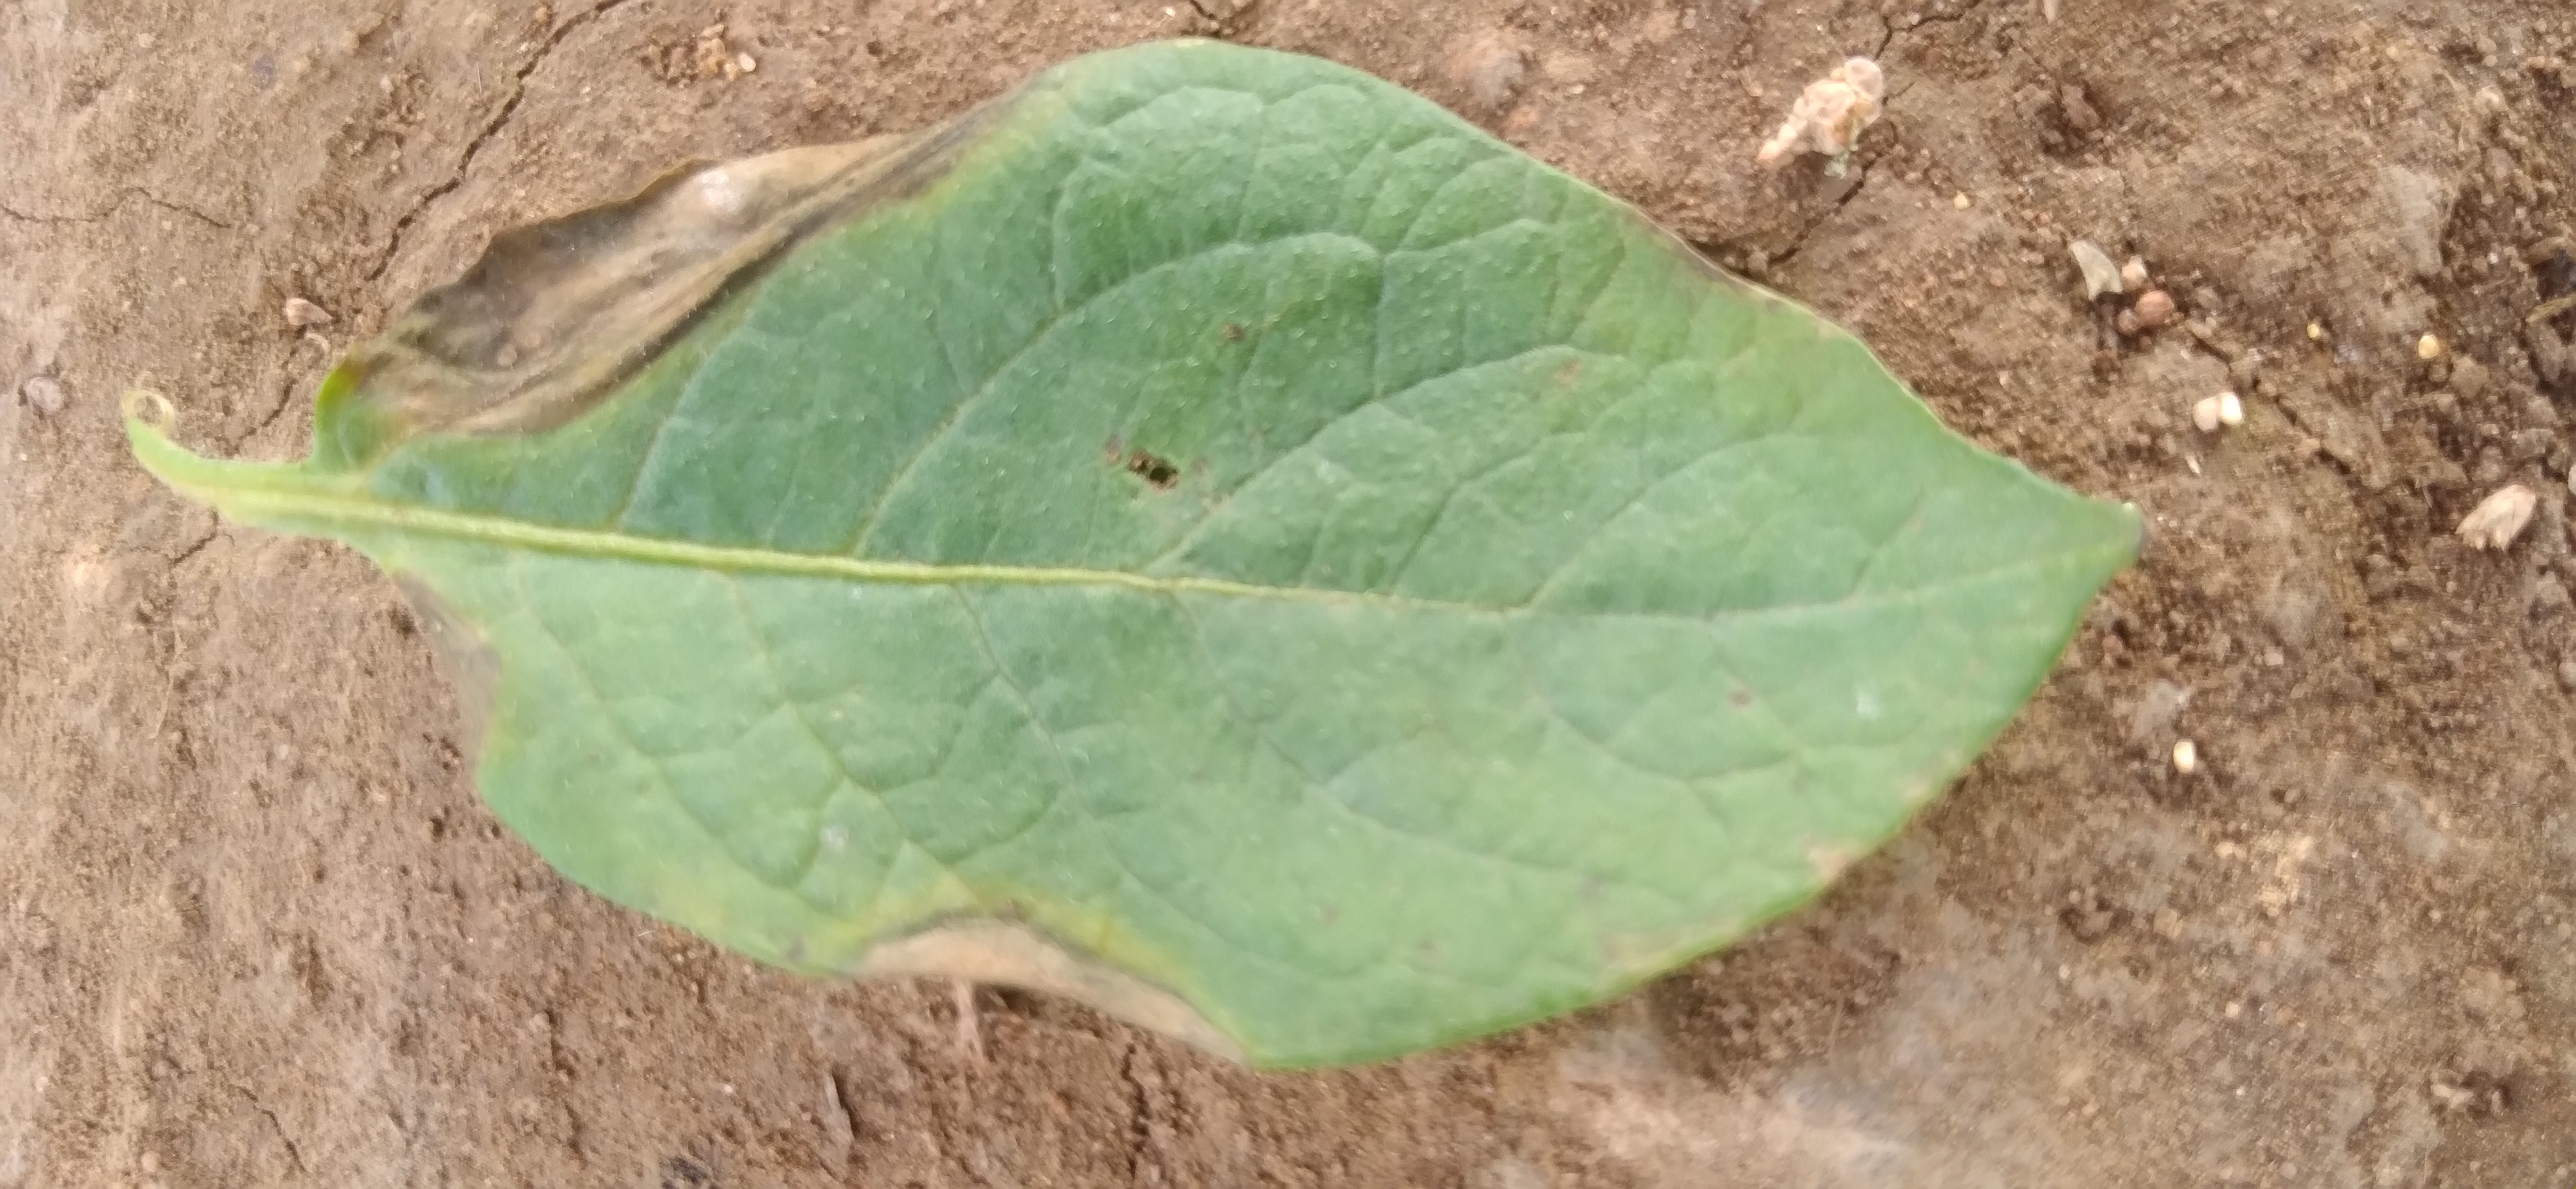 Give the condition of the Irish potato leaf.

early blight
